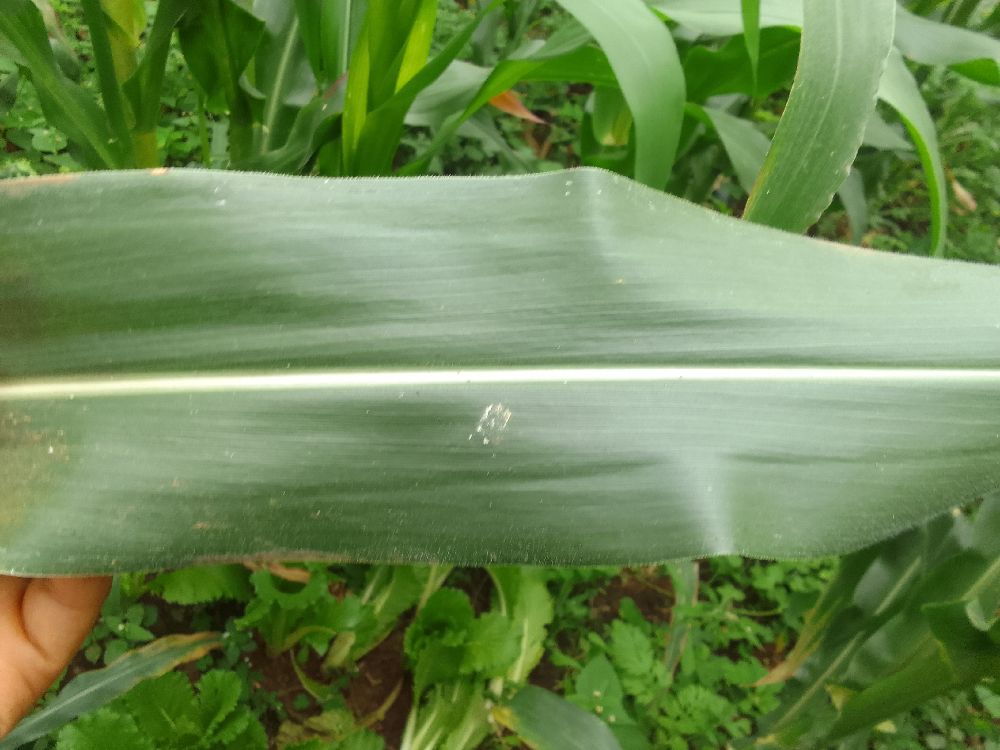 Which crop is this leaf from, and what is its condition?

maize, healthy
